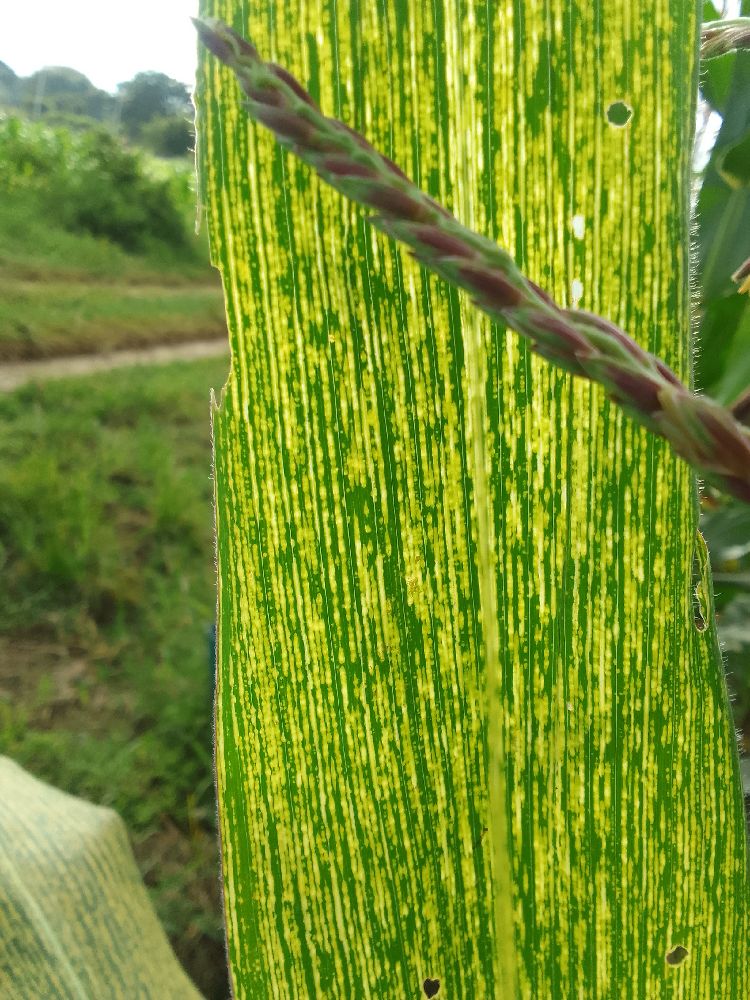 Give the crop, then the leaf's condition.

maize, maize streak virus
